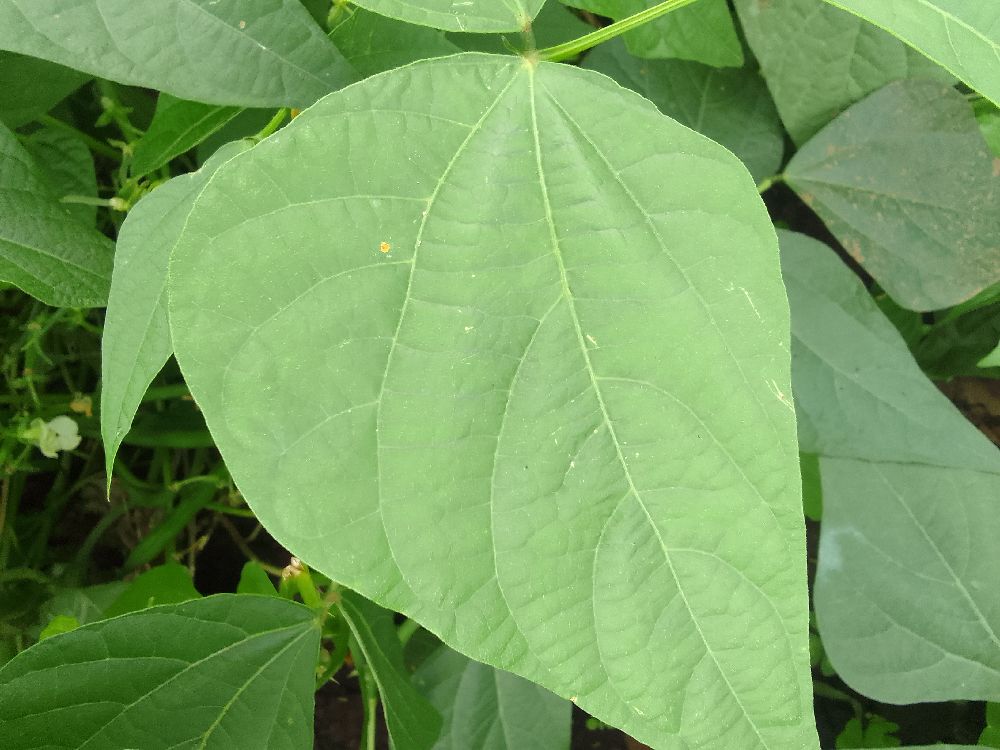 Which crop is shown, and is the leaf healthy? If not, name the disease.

common bean, healthy
